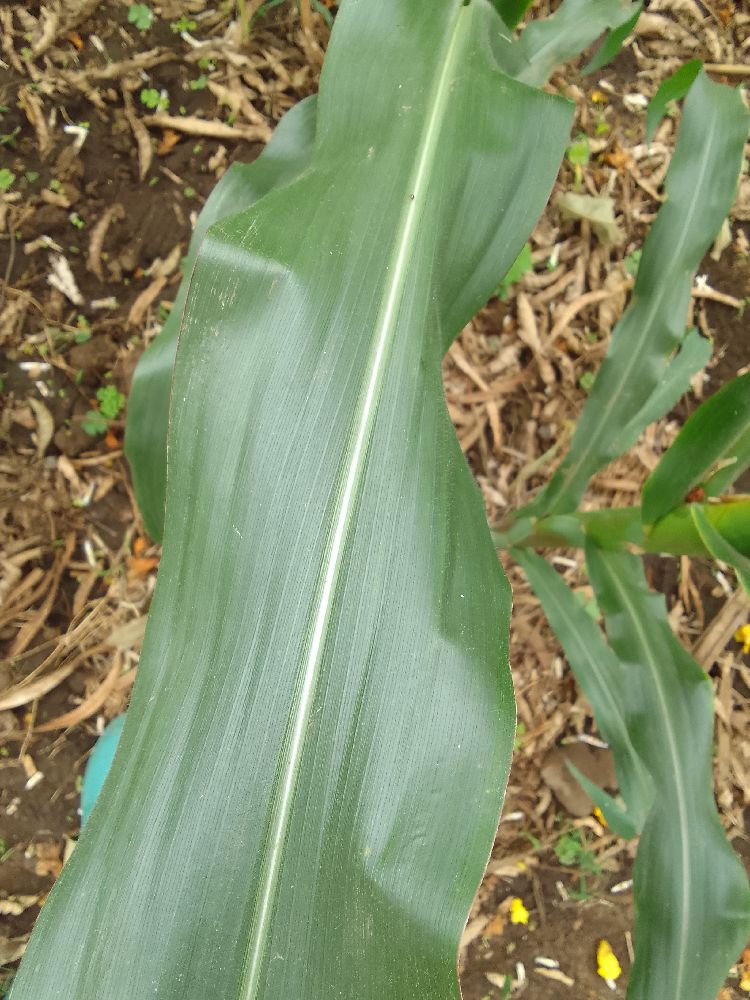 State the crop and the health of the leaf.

maize, healthy
